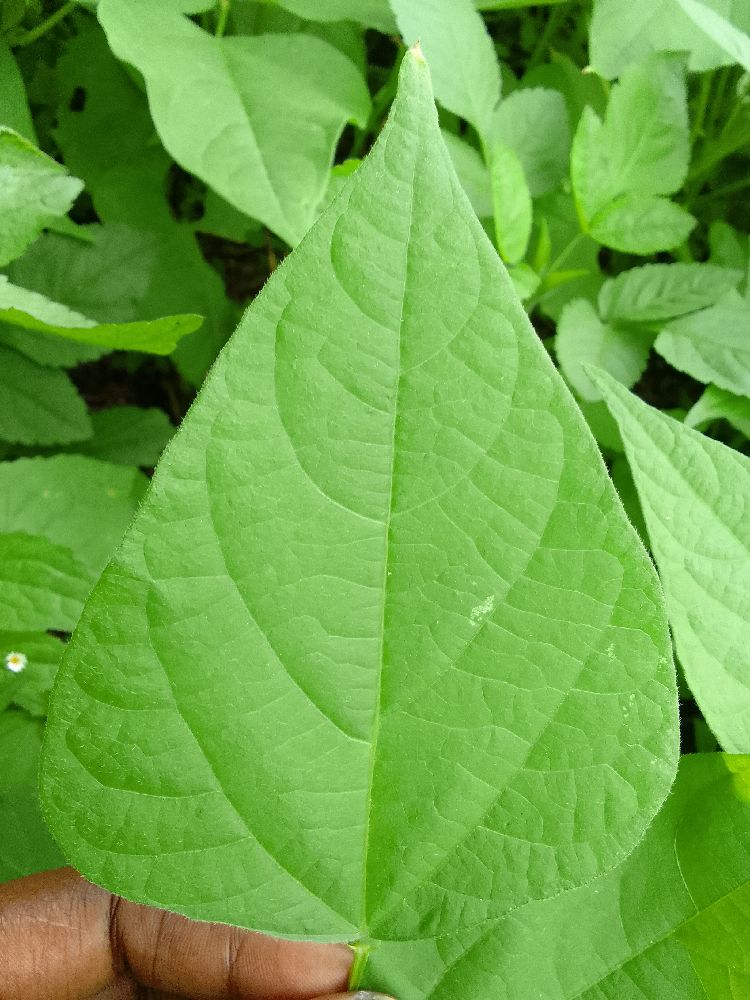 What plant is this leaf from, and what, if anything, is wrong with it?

common bean, healthy
